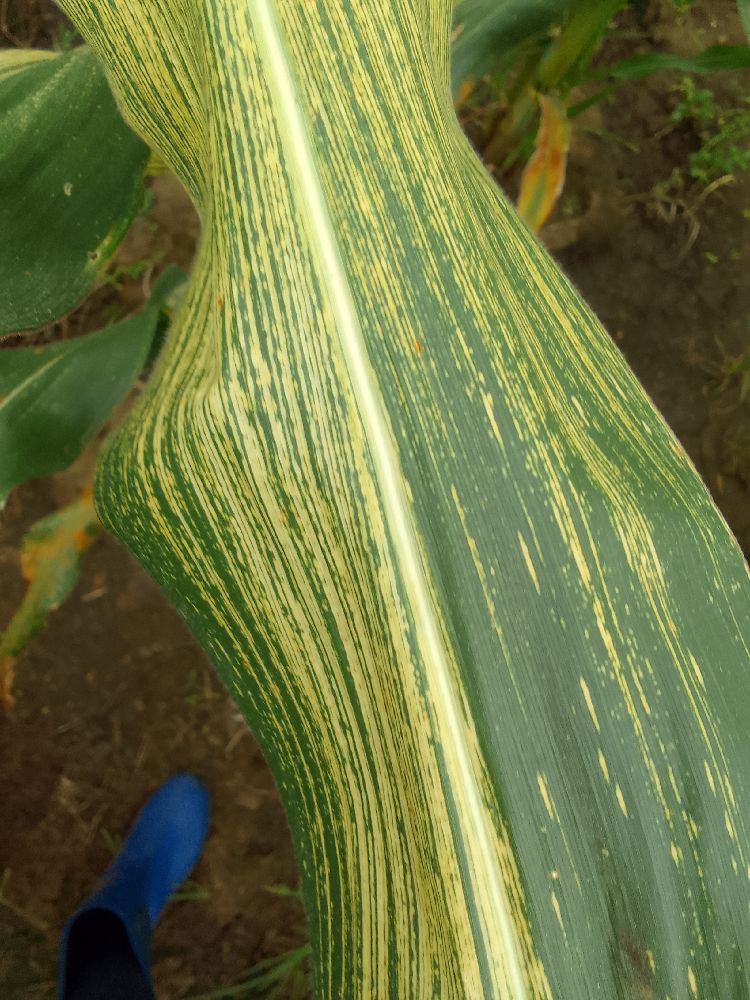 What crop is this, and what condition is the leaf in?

maize, maize streak virus
